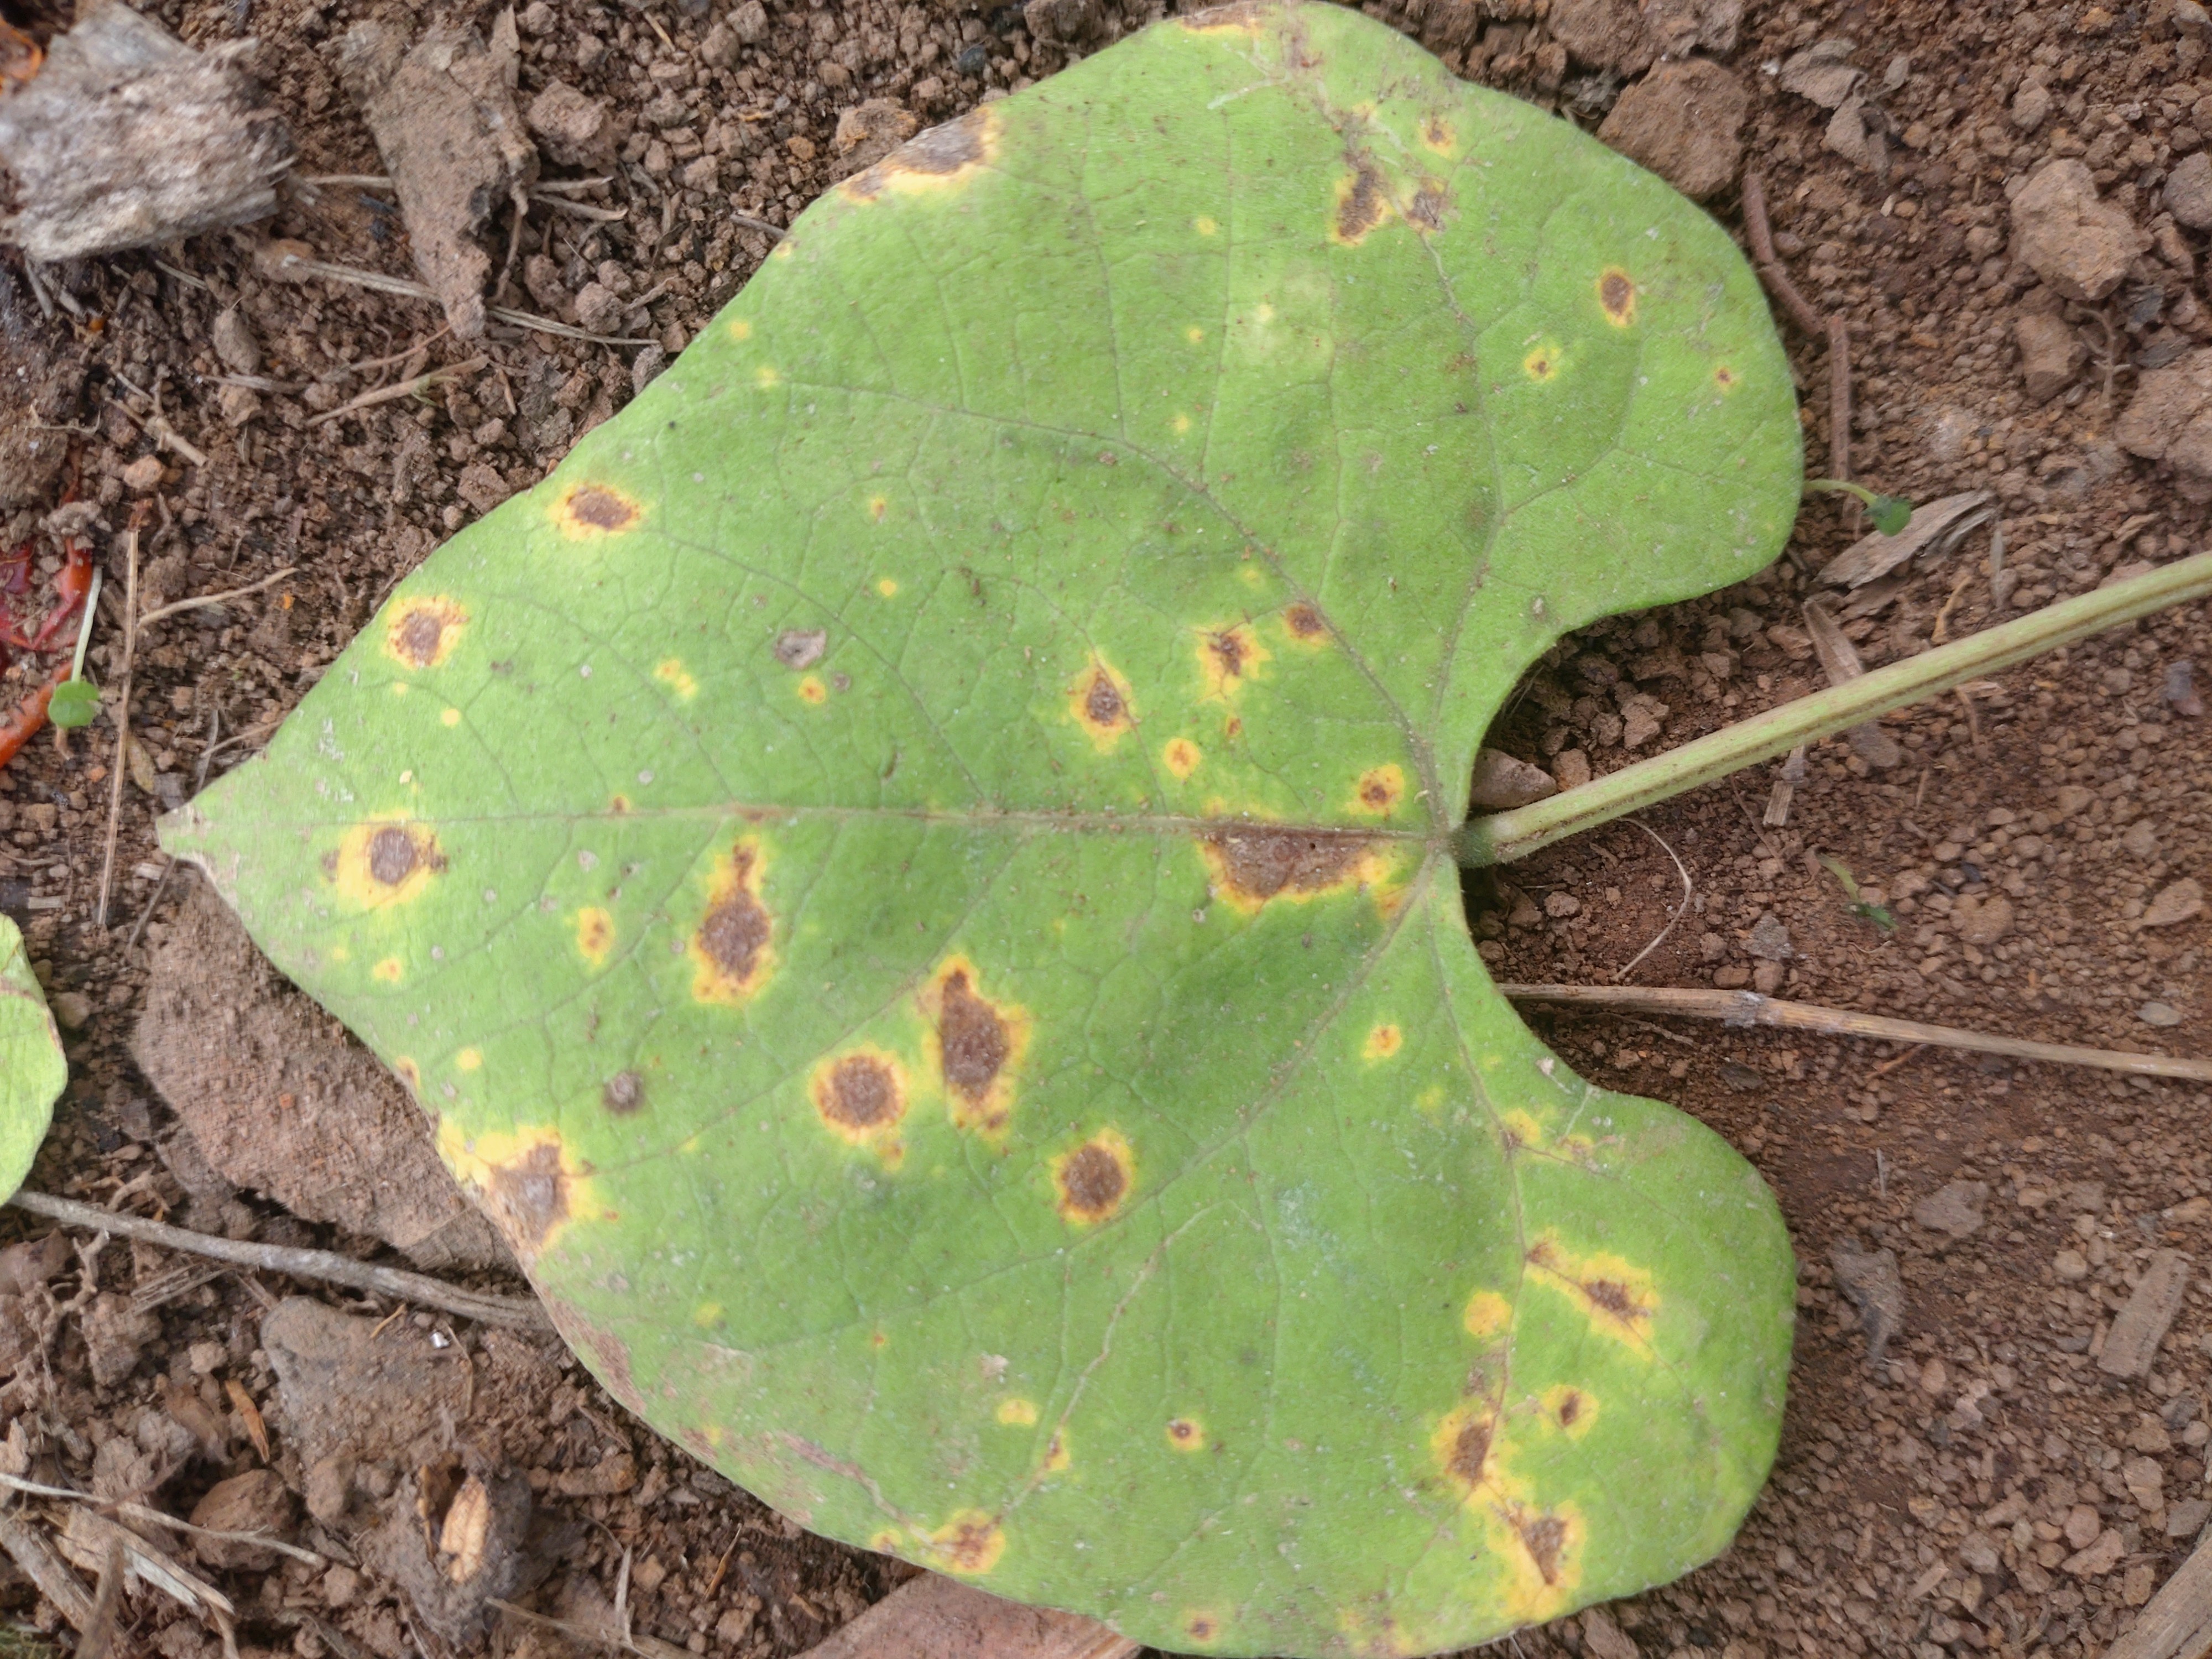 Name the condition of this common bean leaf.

rust
